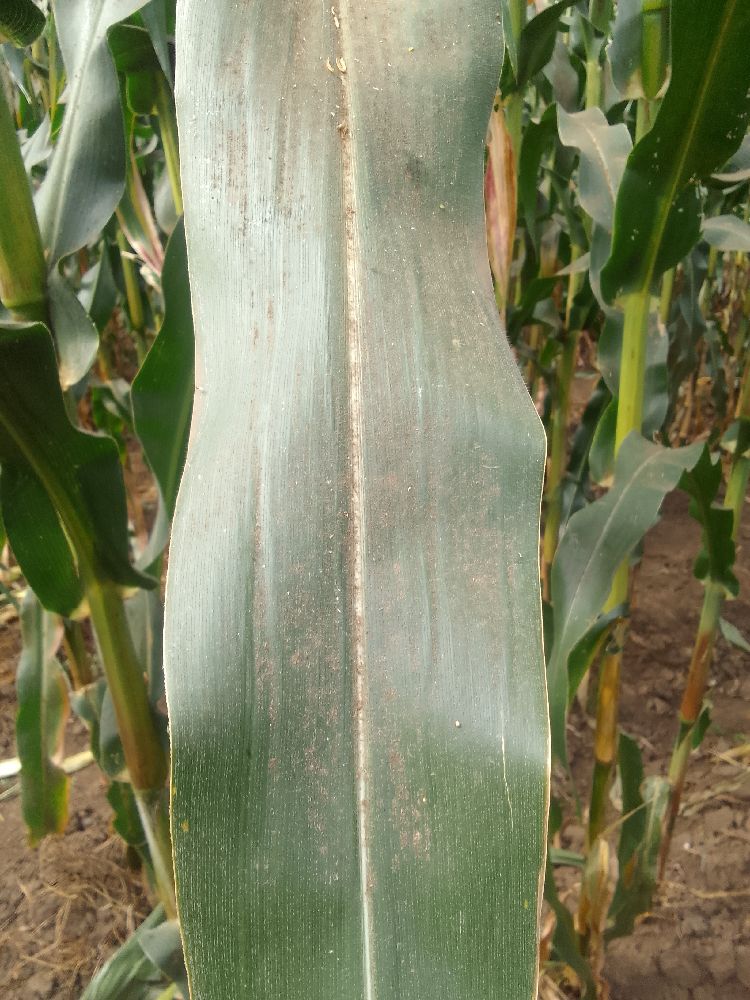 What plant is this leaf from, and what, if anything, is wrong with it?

maize, healthy
